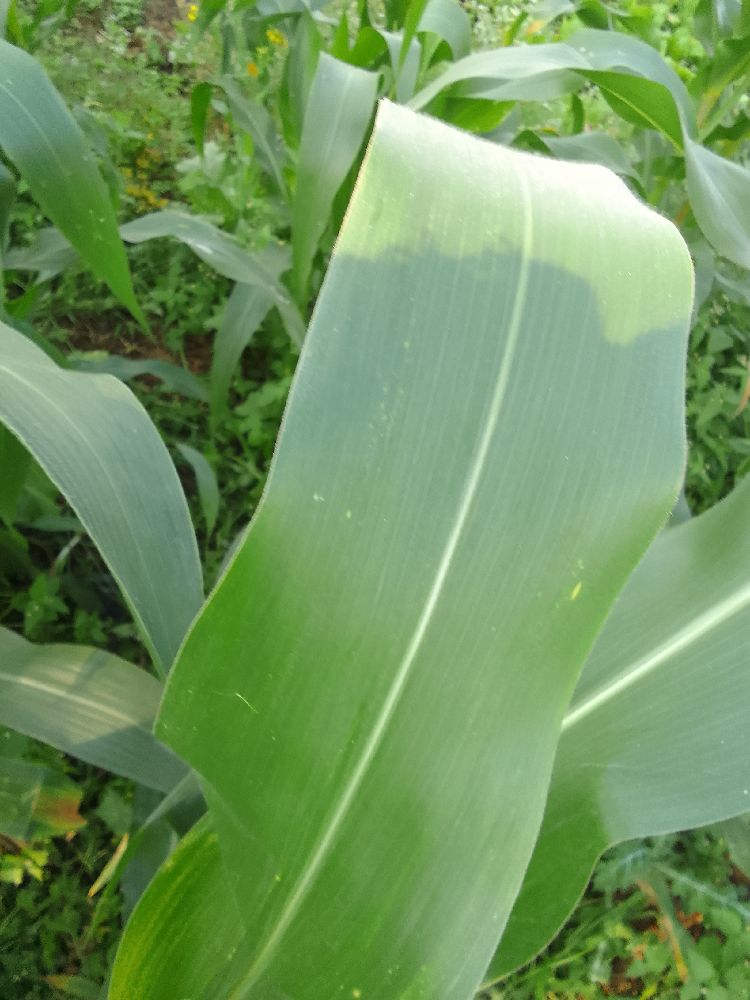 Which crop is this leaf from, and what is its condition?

maize, healthy
